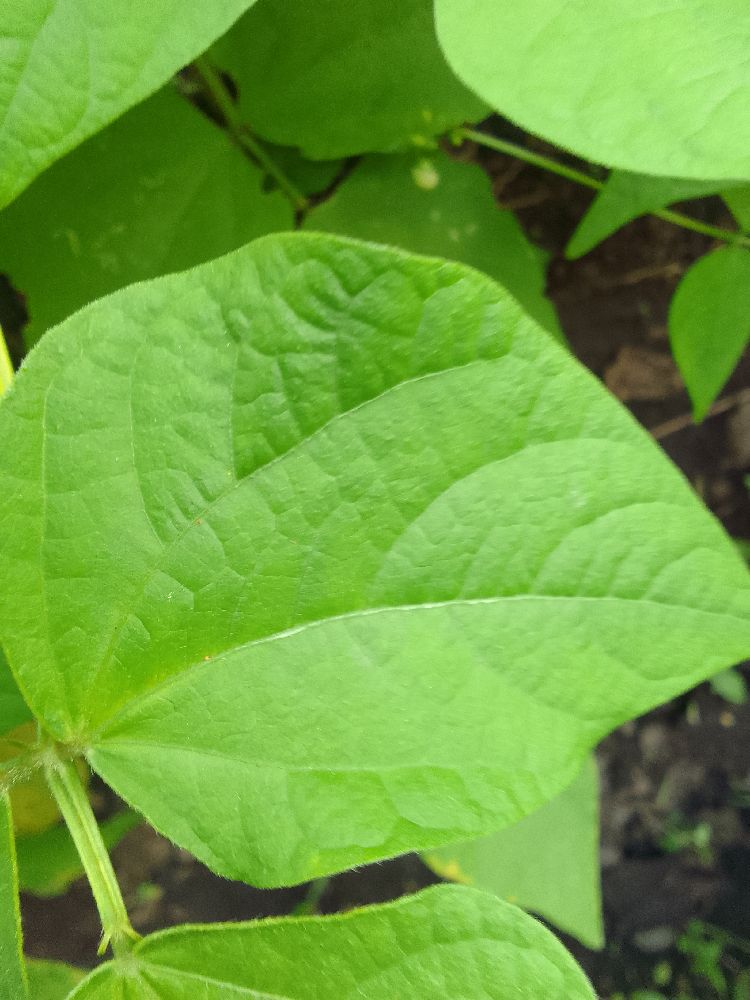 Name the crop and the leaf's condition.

common bean, healthy
